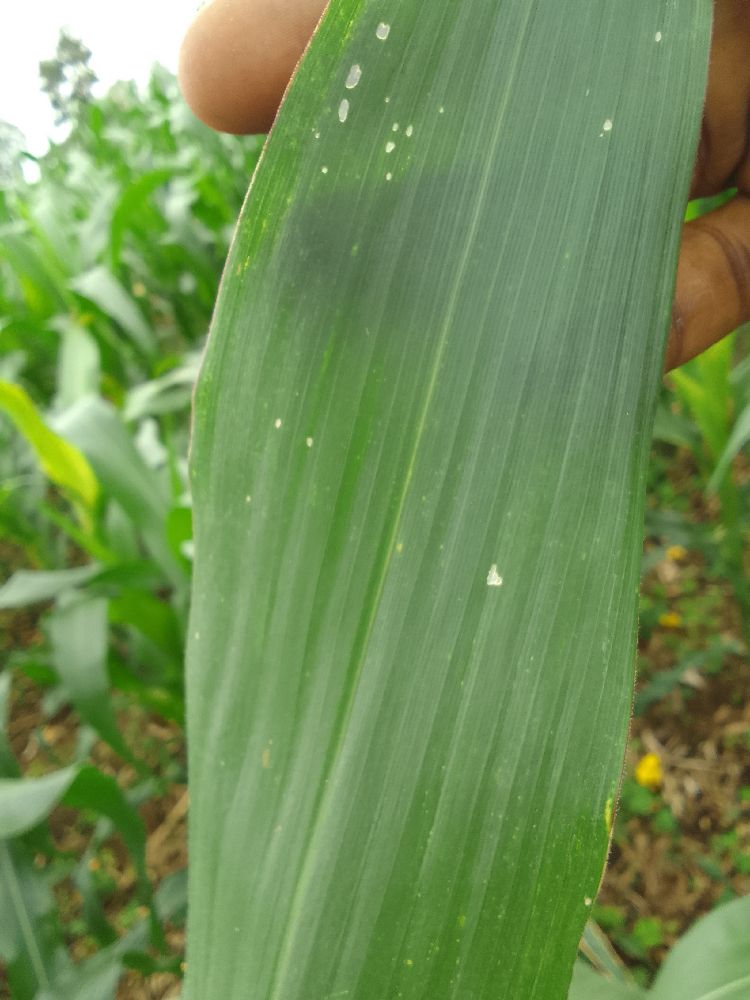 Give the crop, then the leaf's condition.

maize, healthy
